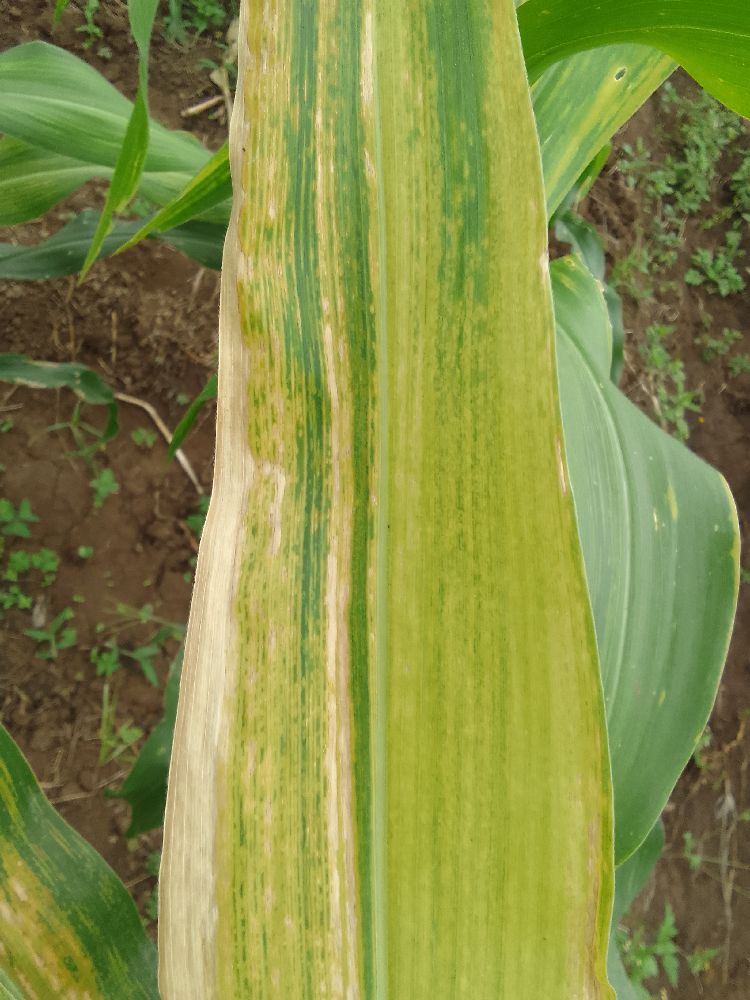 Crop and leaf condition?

maize, maize lethal necrosis
